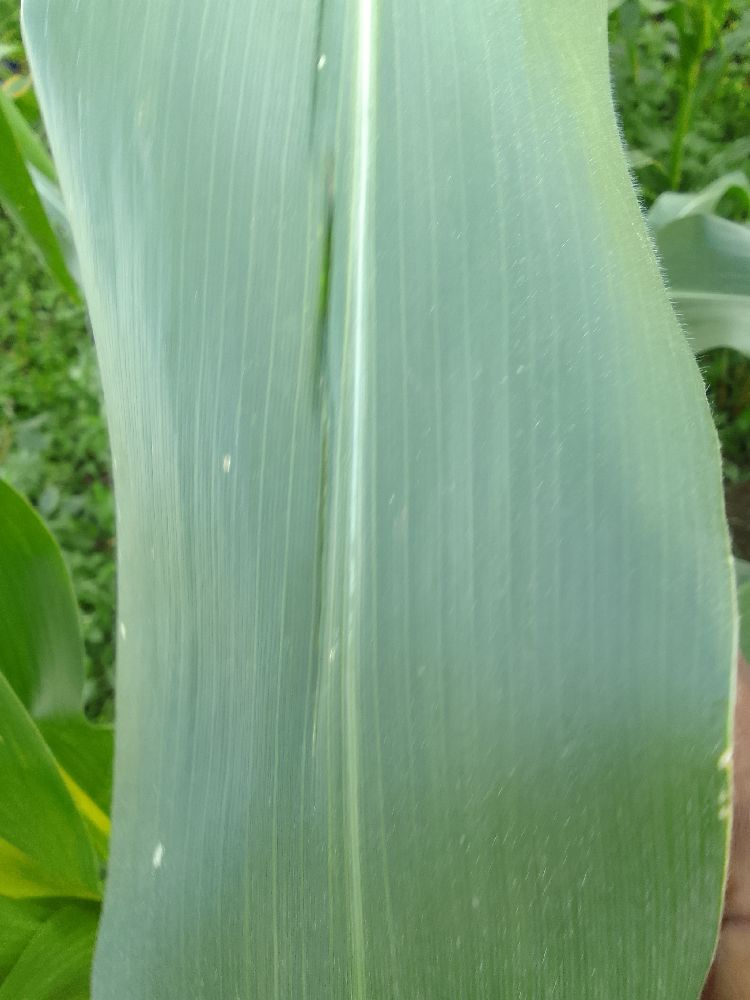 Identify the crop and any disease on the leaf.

maize, healthy
